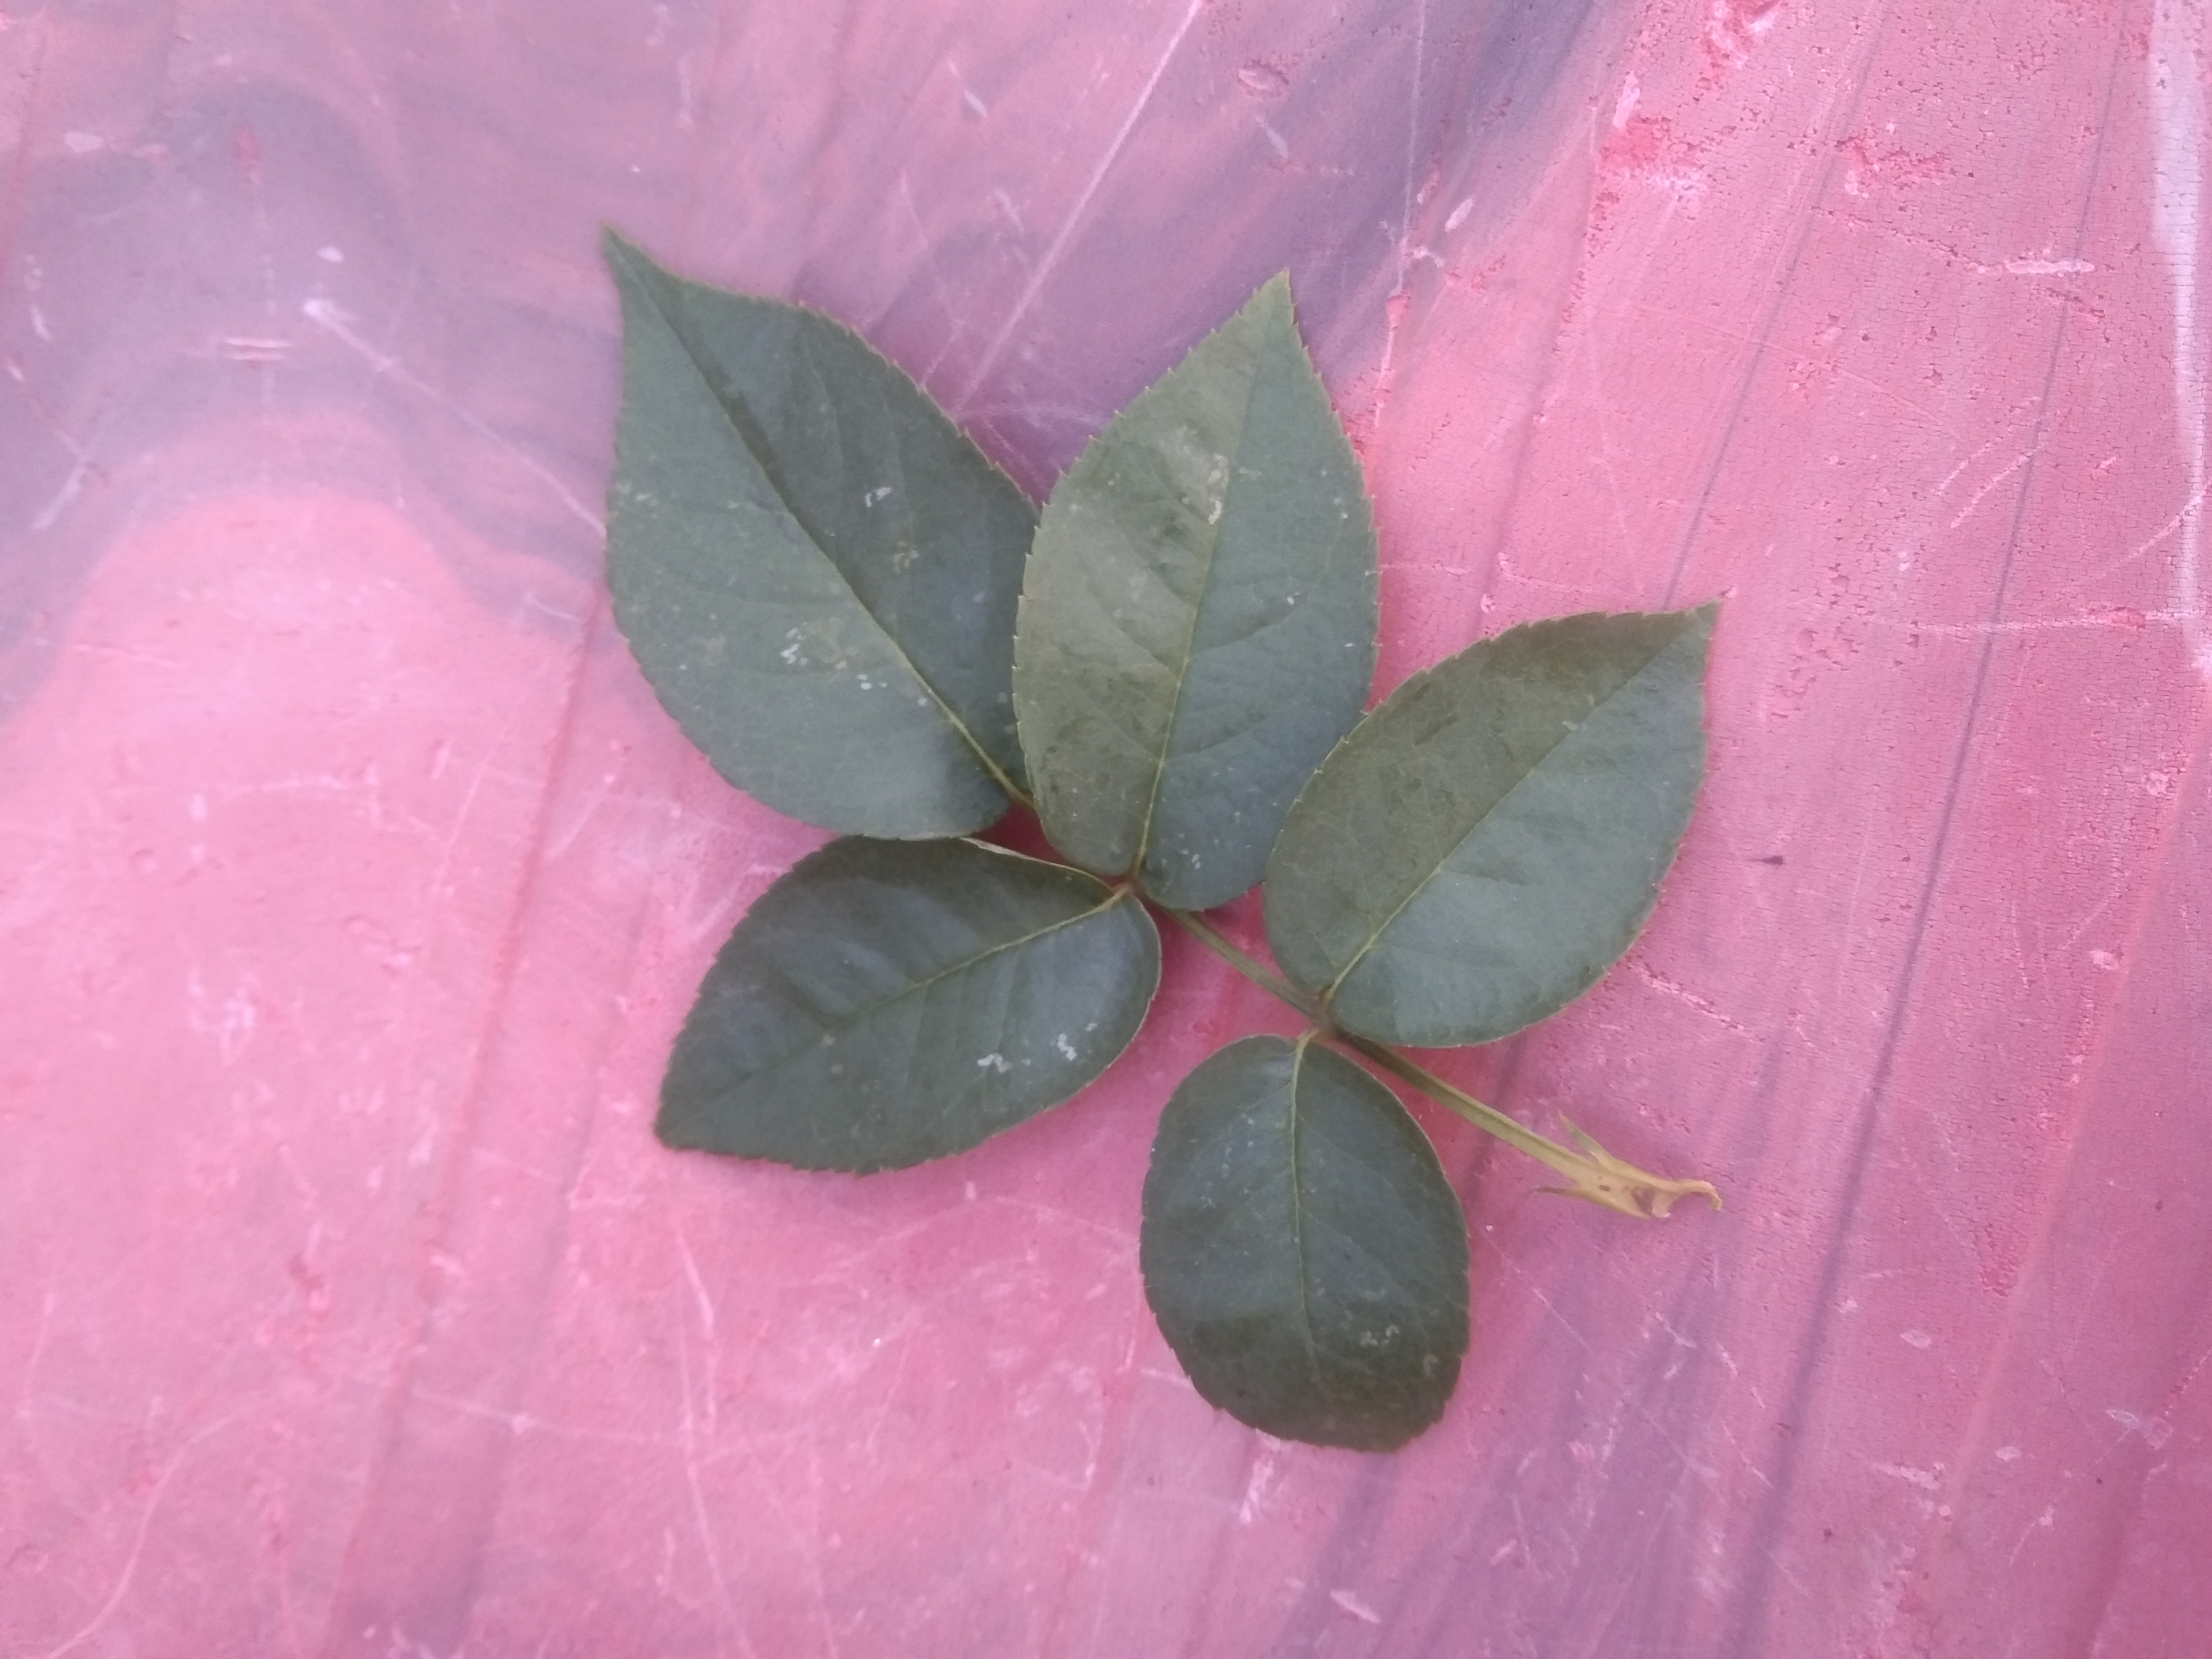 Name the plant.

rose
